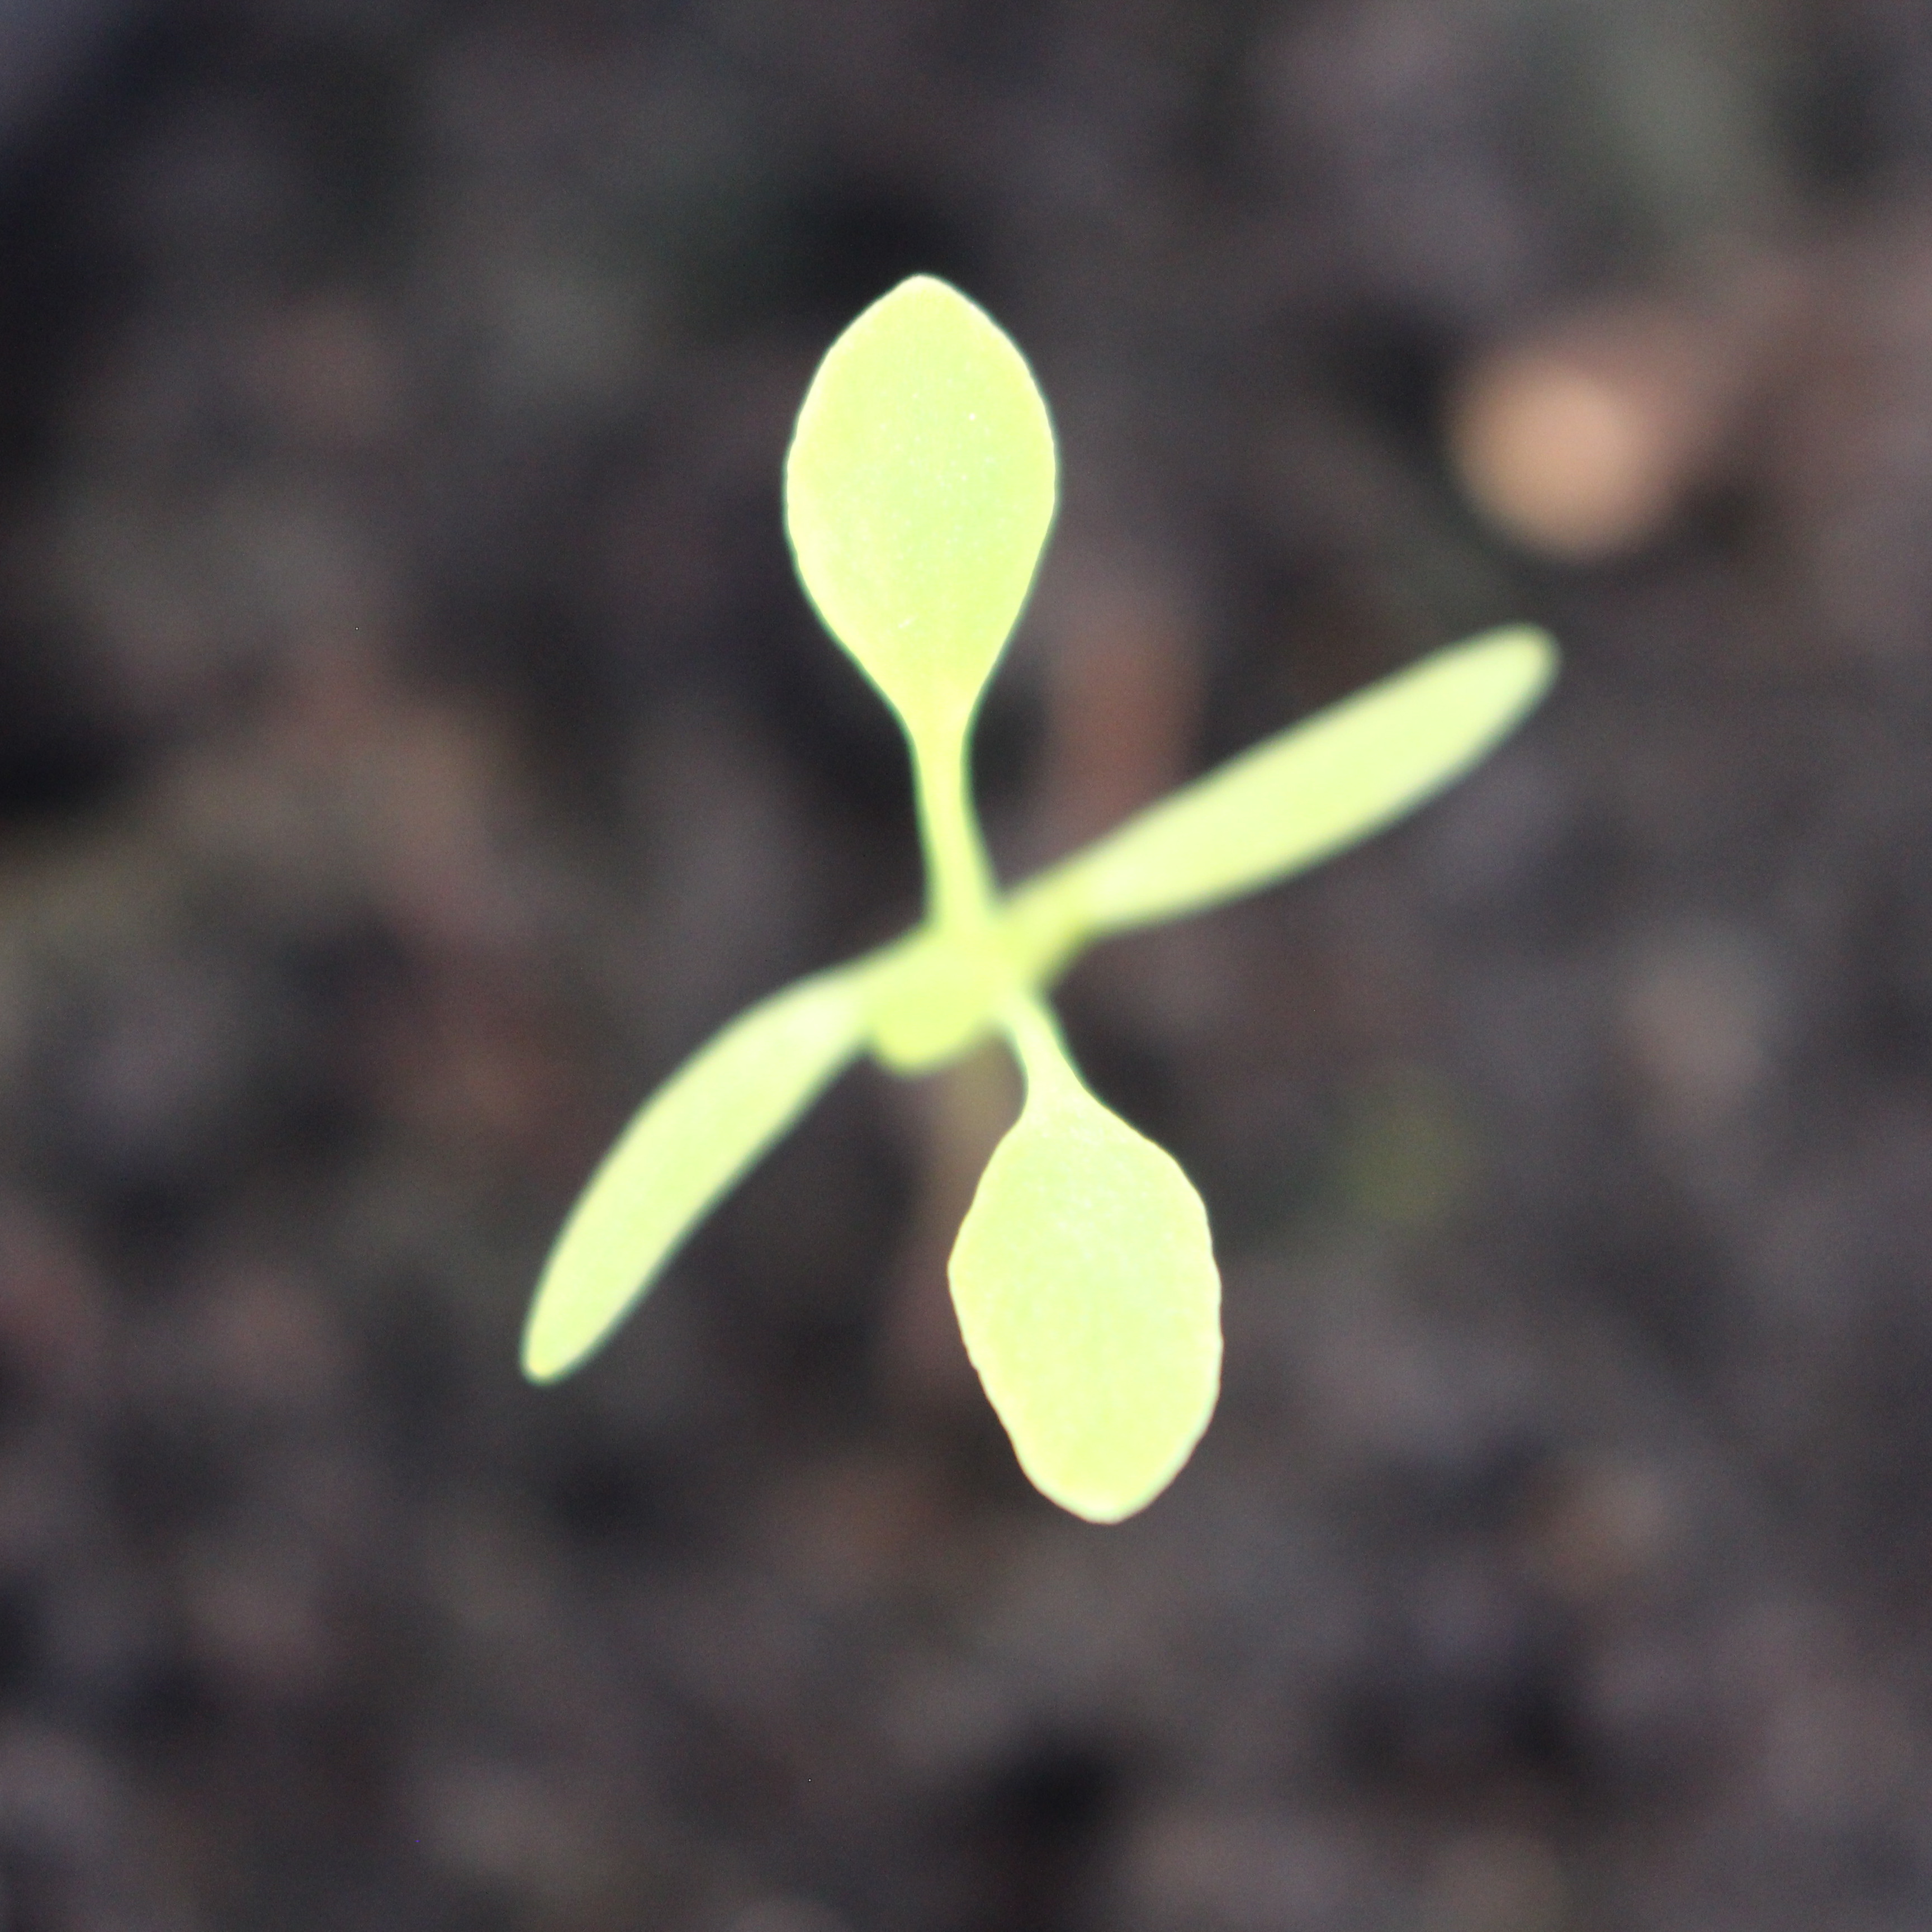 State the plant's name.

Papaver rhoeas
